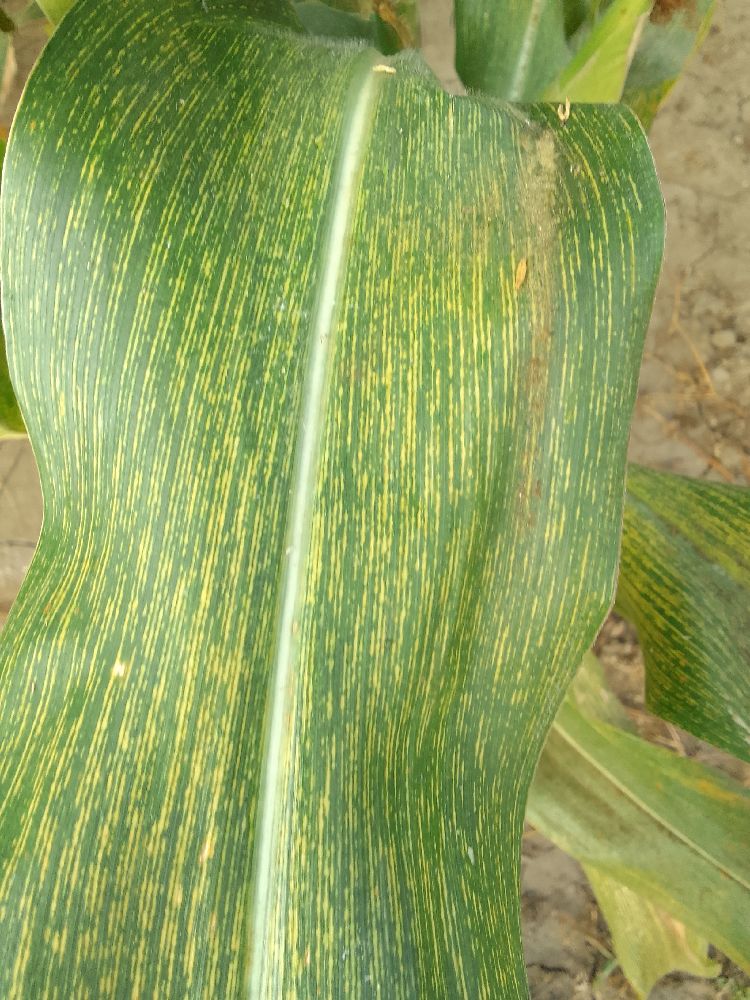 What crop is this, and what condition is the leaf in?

maize, maize streak virus
